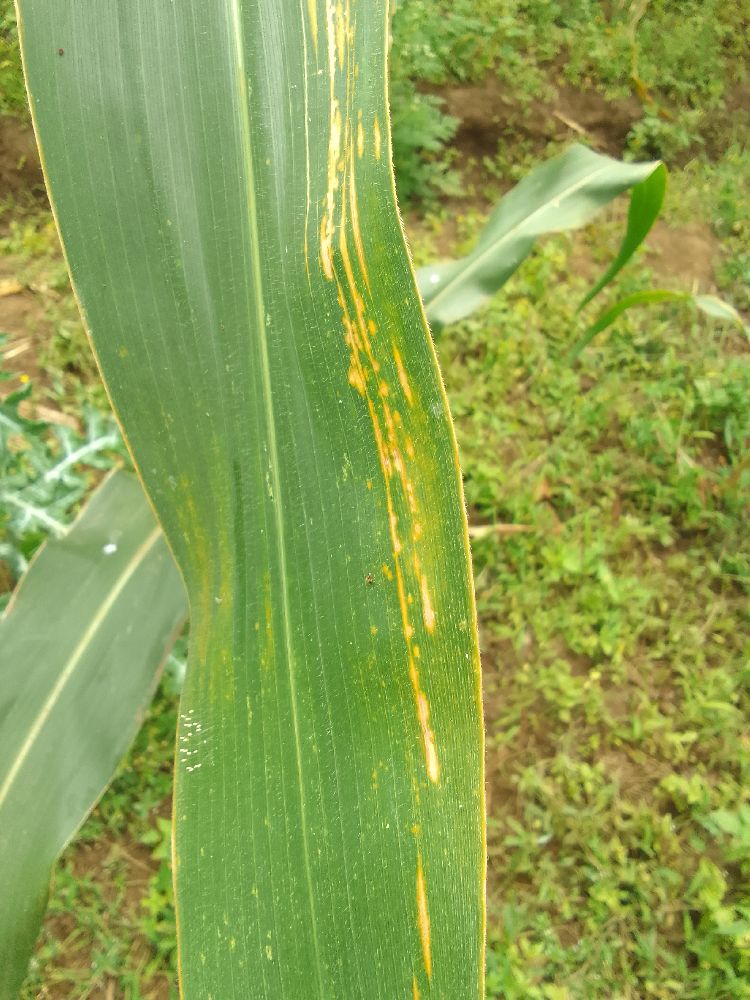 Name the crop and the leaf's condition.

maize, maize lethal necrosis
